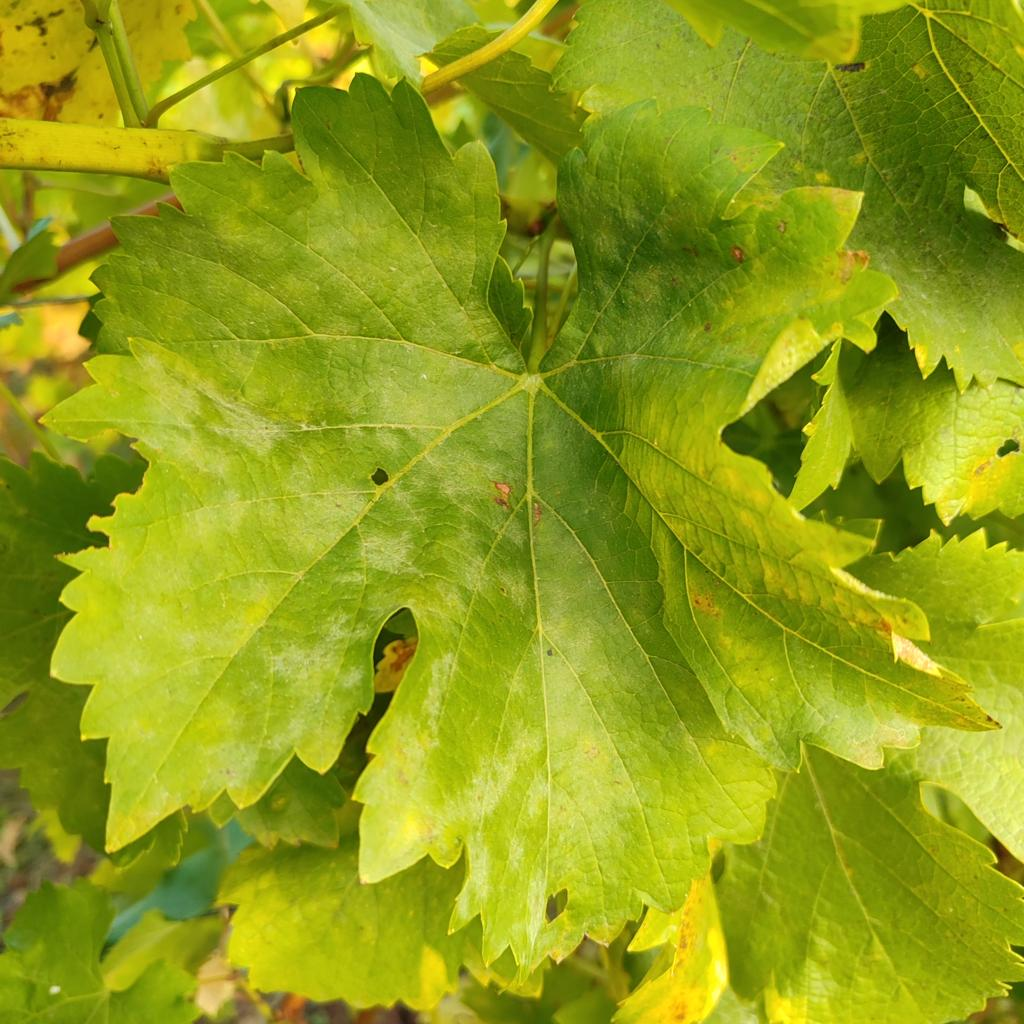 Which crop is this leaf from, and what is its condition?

grapevine, powdery mildew
